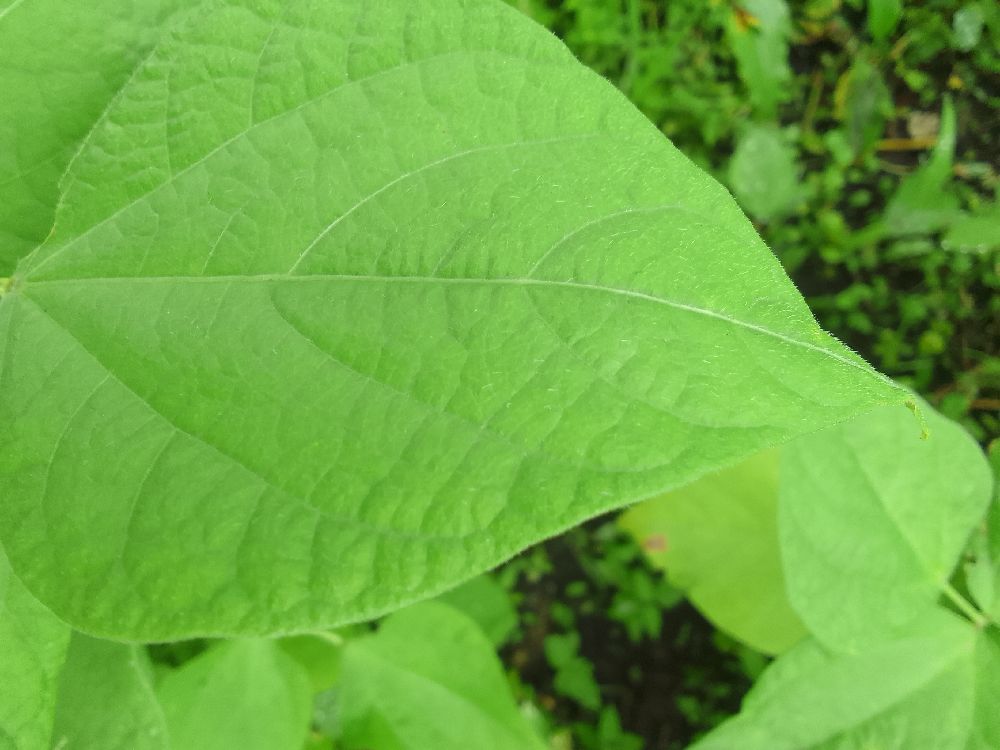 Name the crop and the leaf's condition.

common bean, healthy
